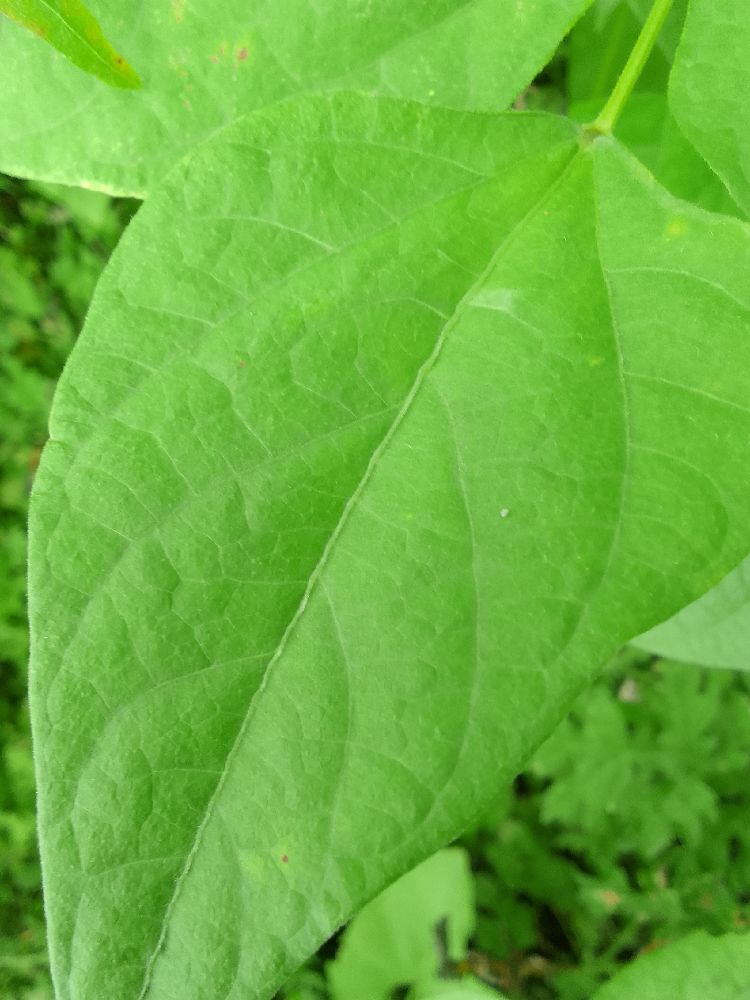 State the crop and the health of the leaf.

common bean, healthy
